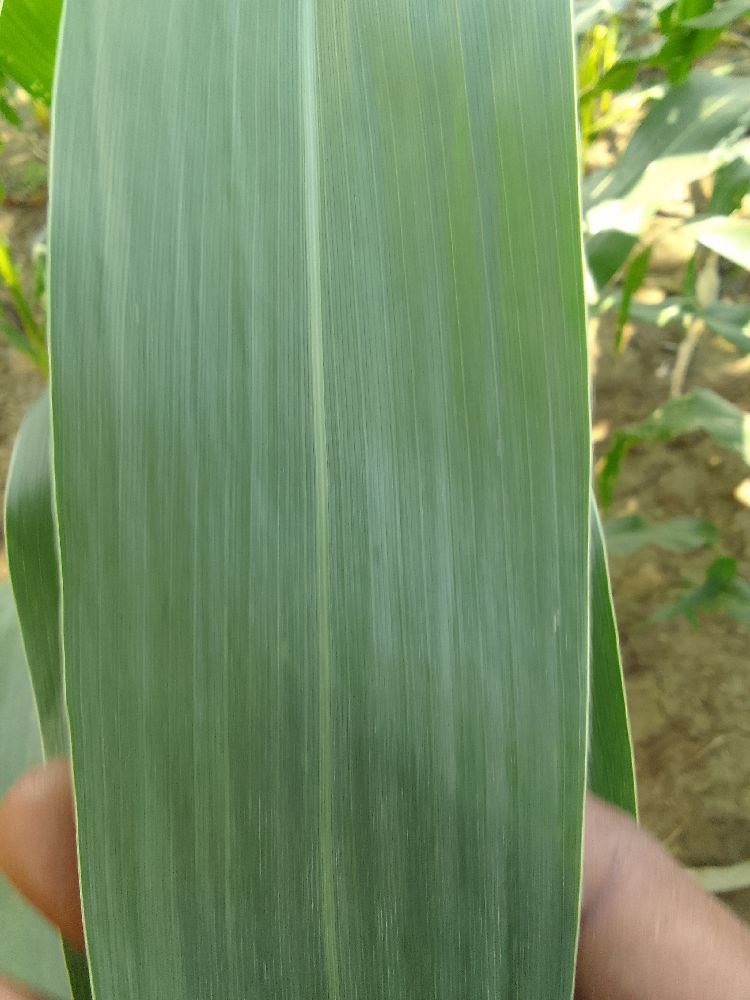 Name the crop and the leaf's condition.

maize, healthy
